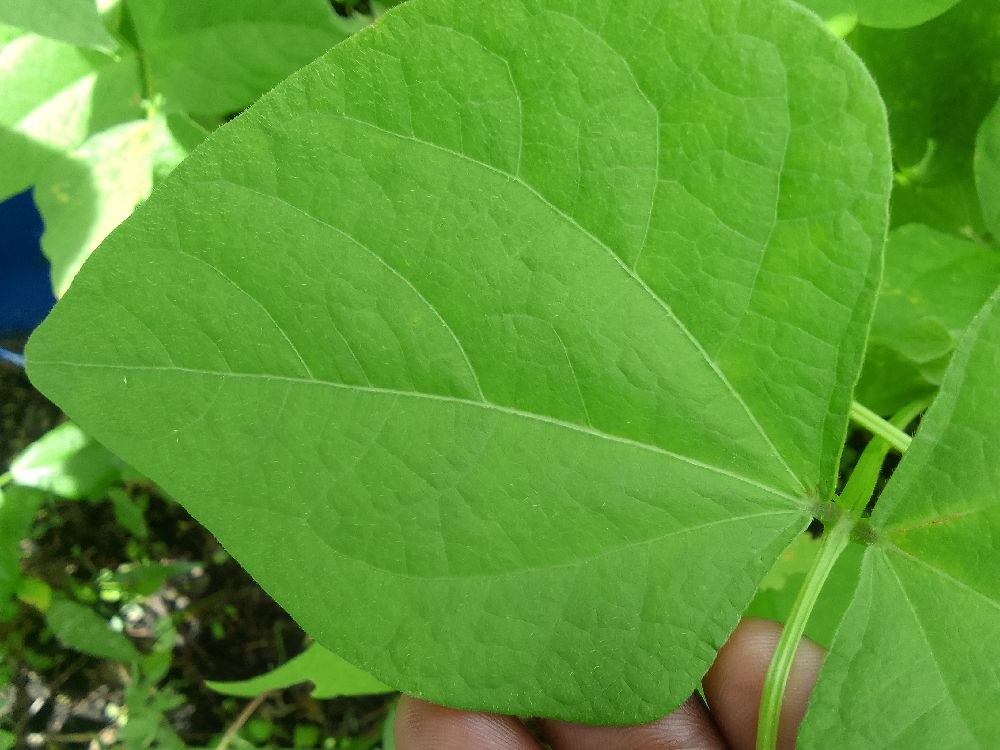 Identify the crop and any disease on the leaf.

common bean, healthy
